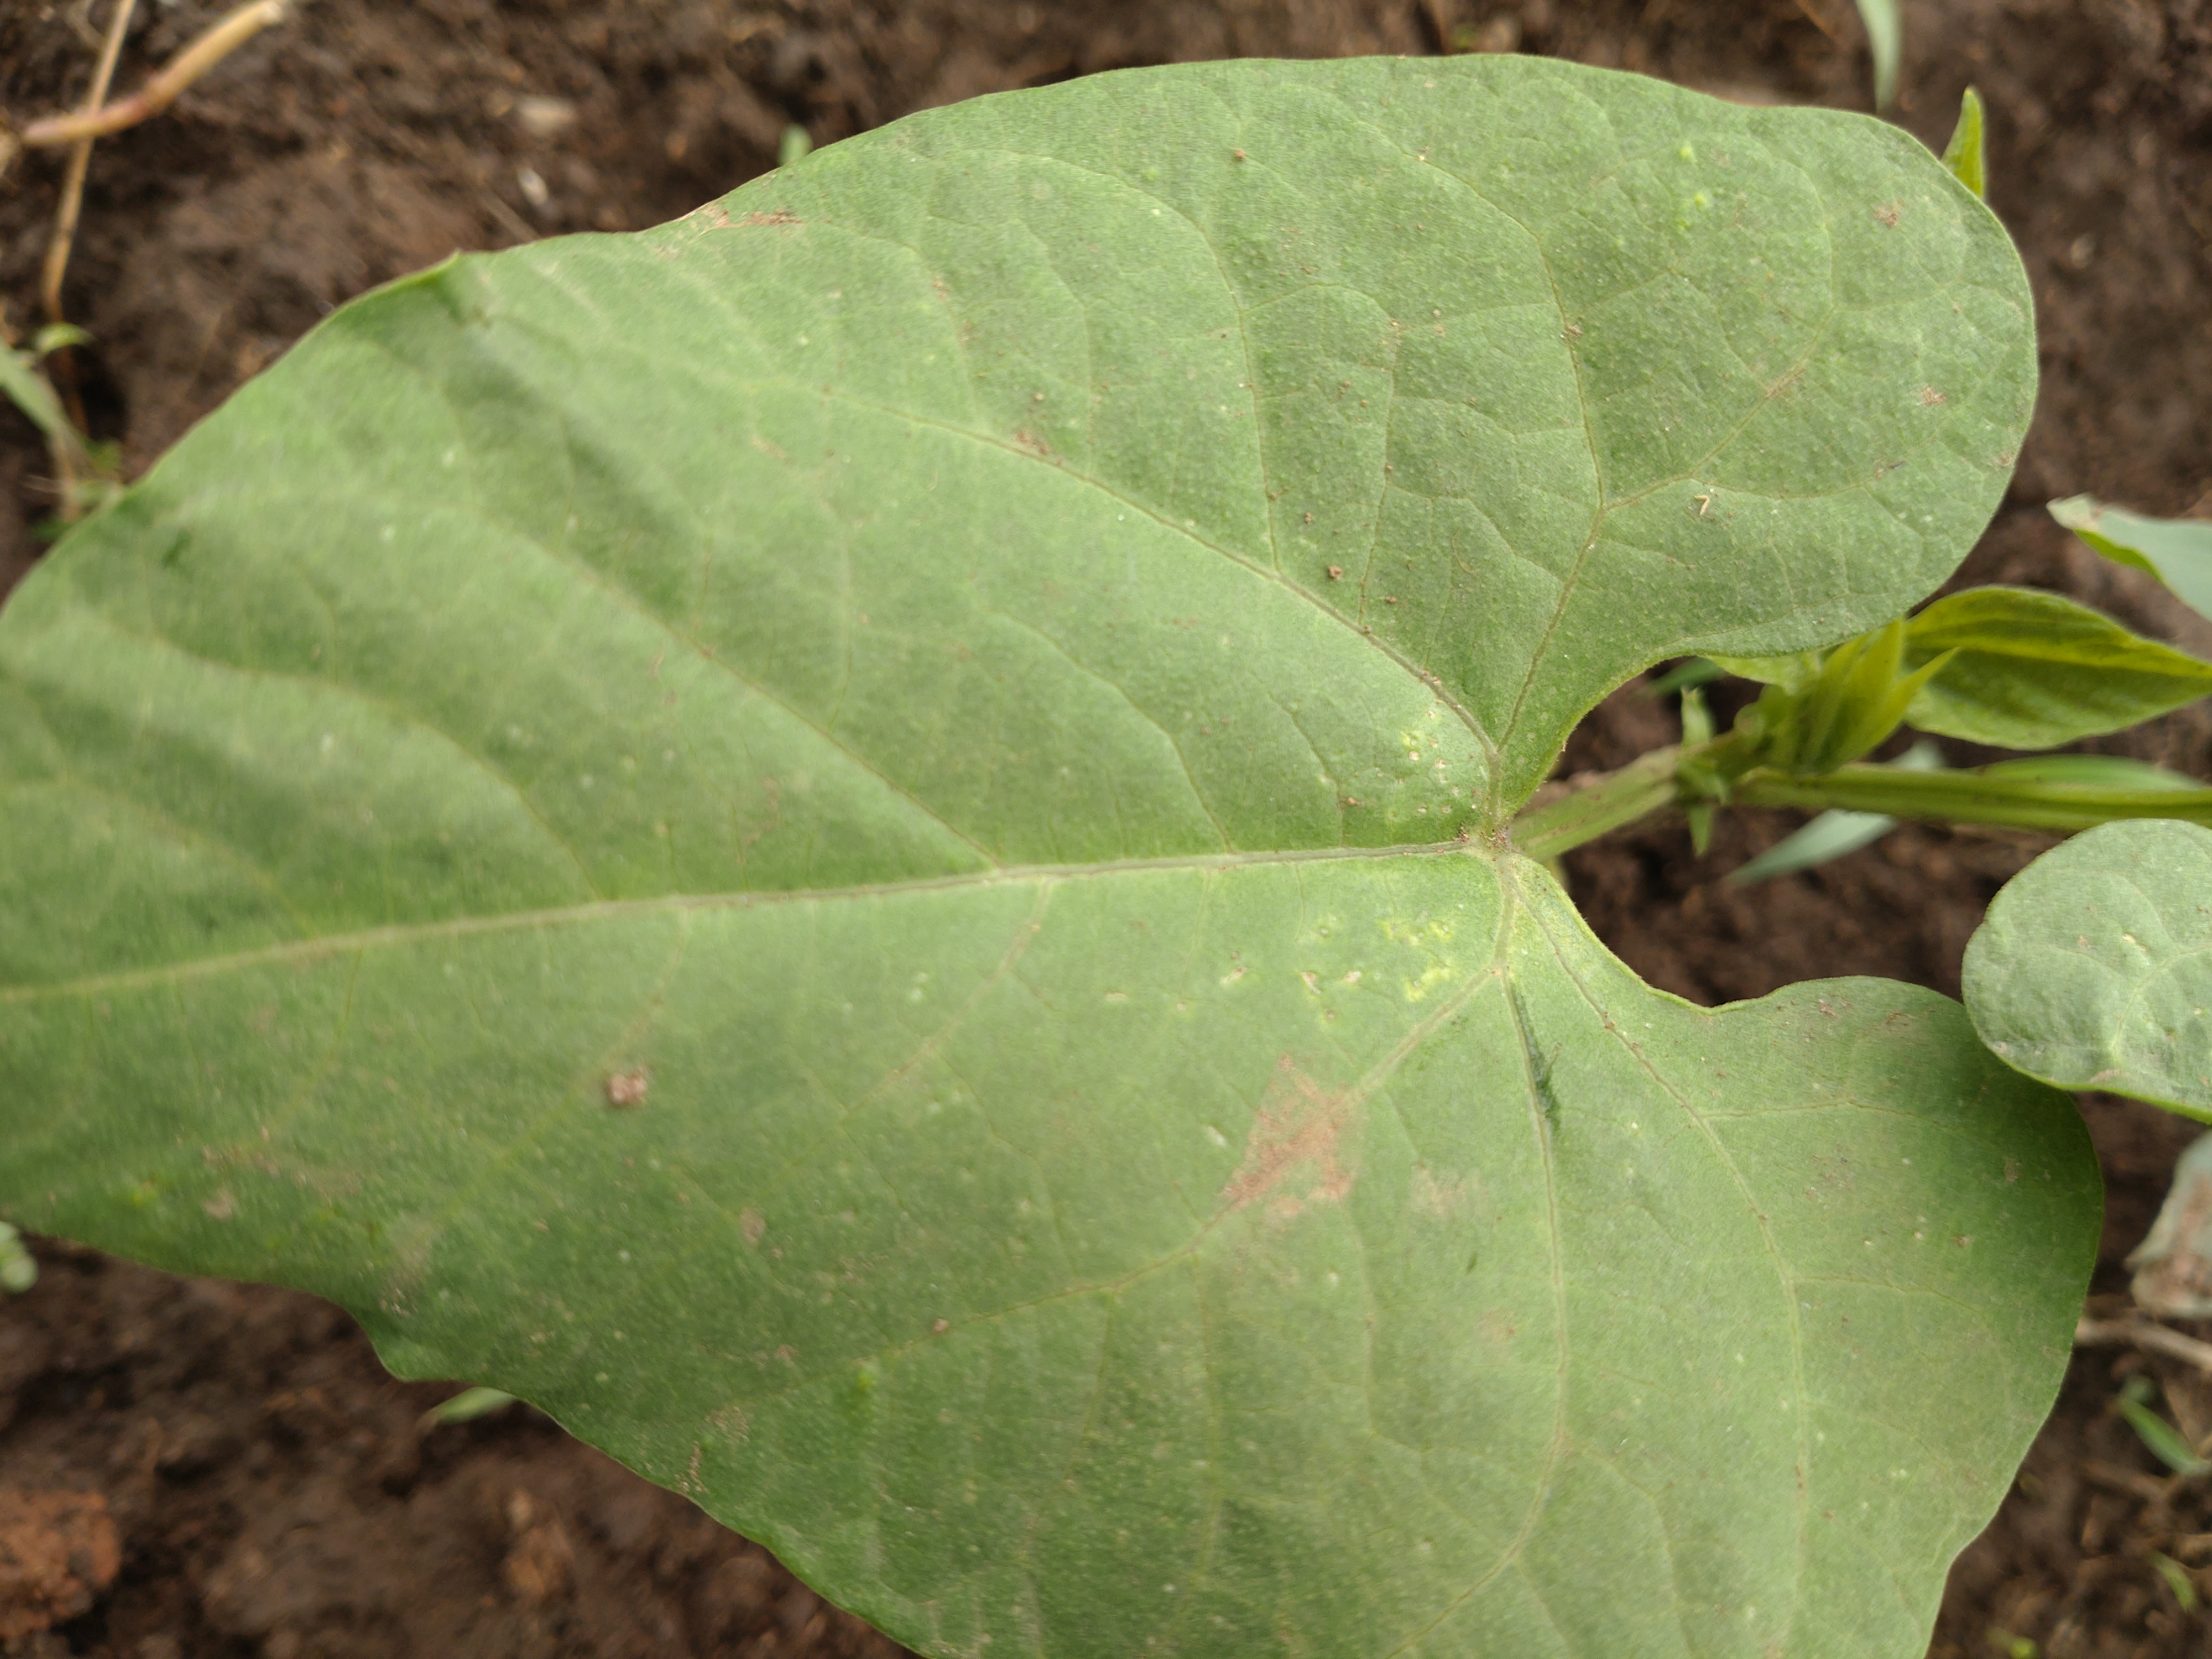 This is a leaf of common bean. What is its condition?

healthy
